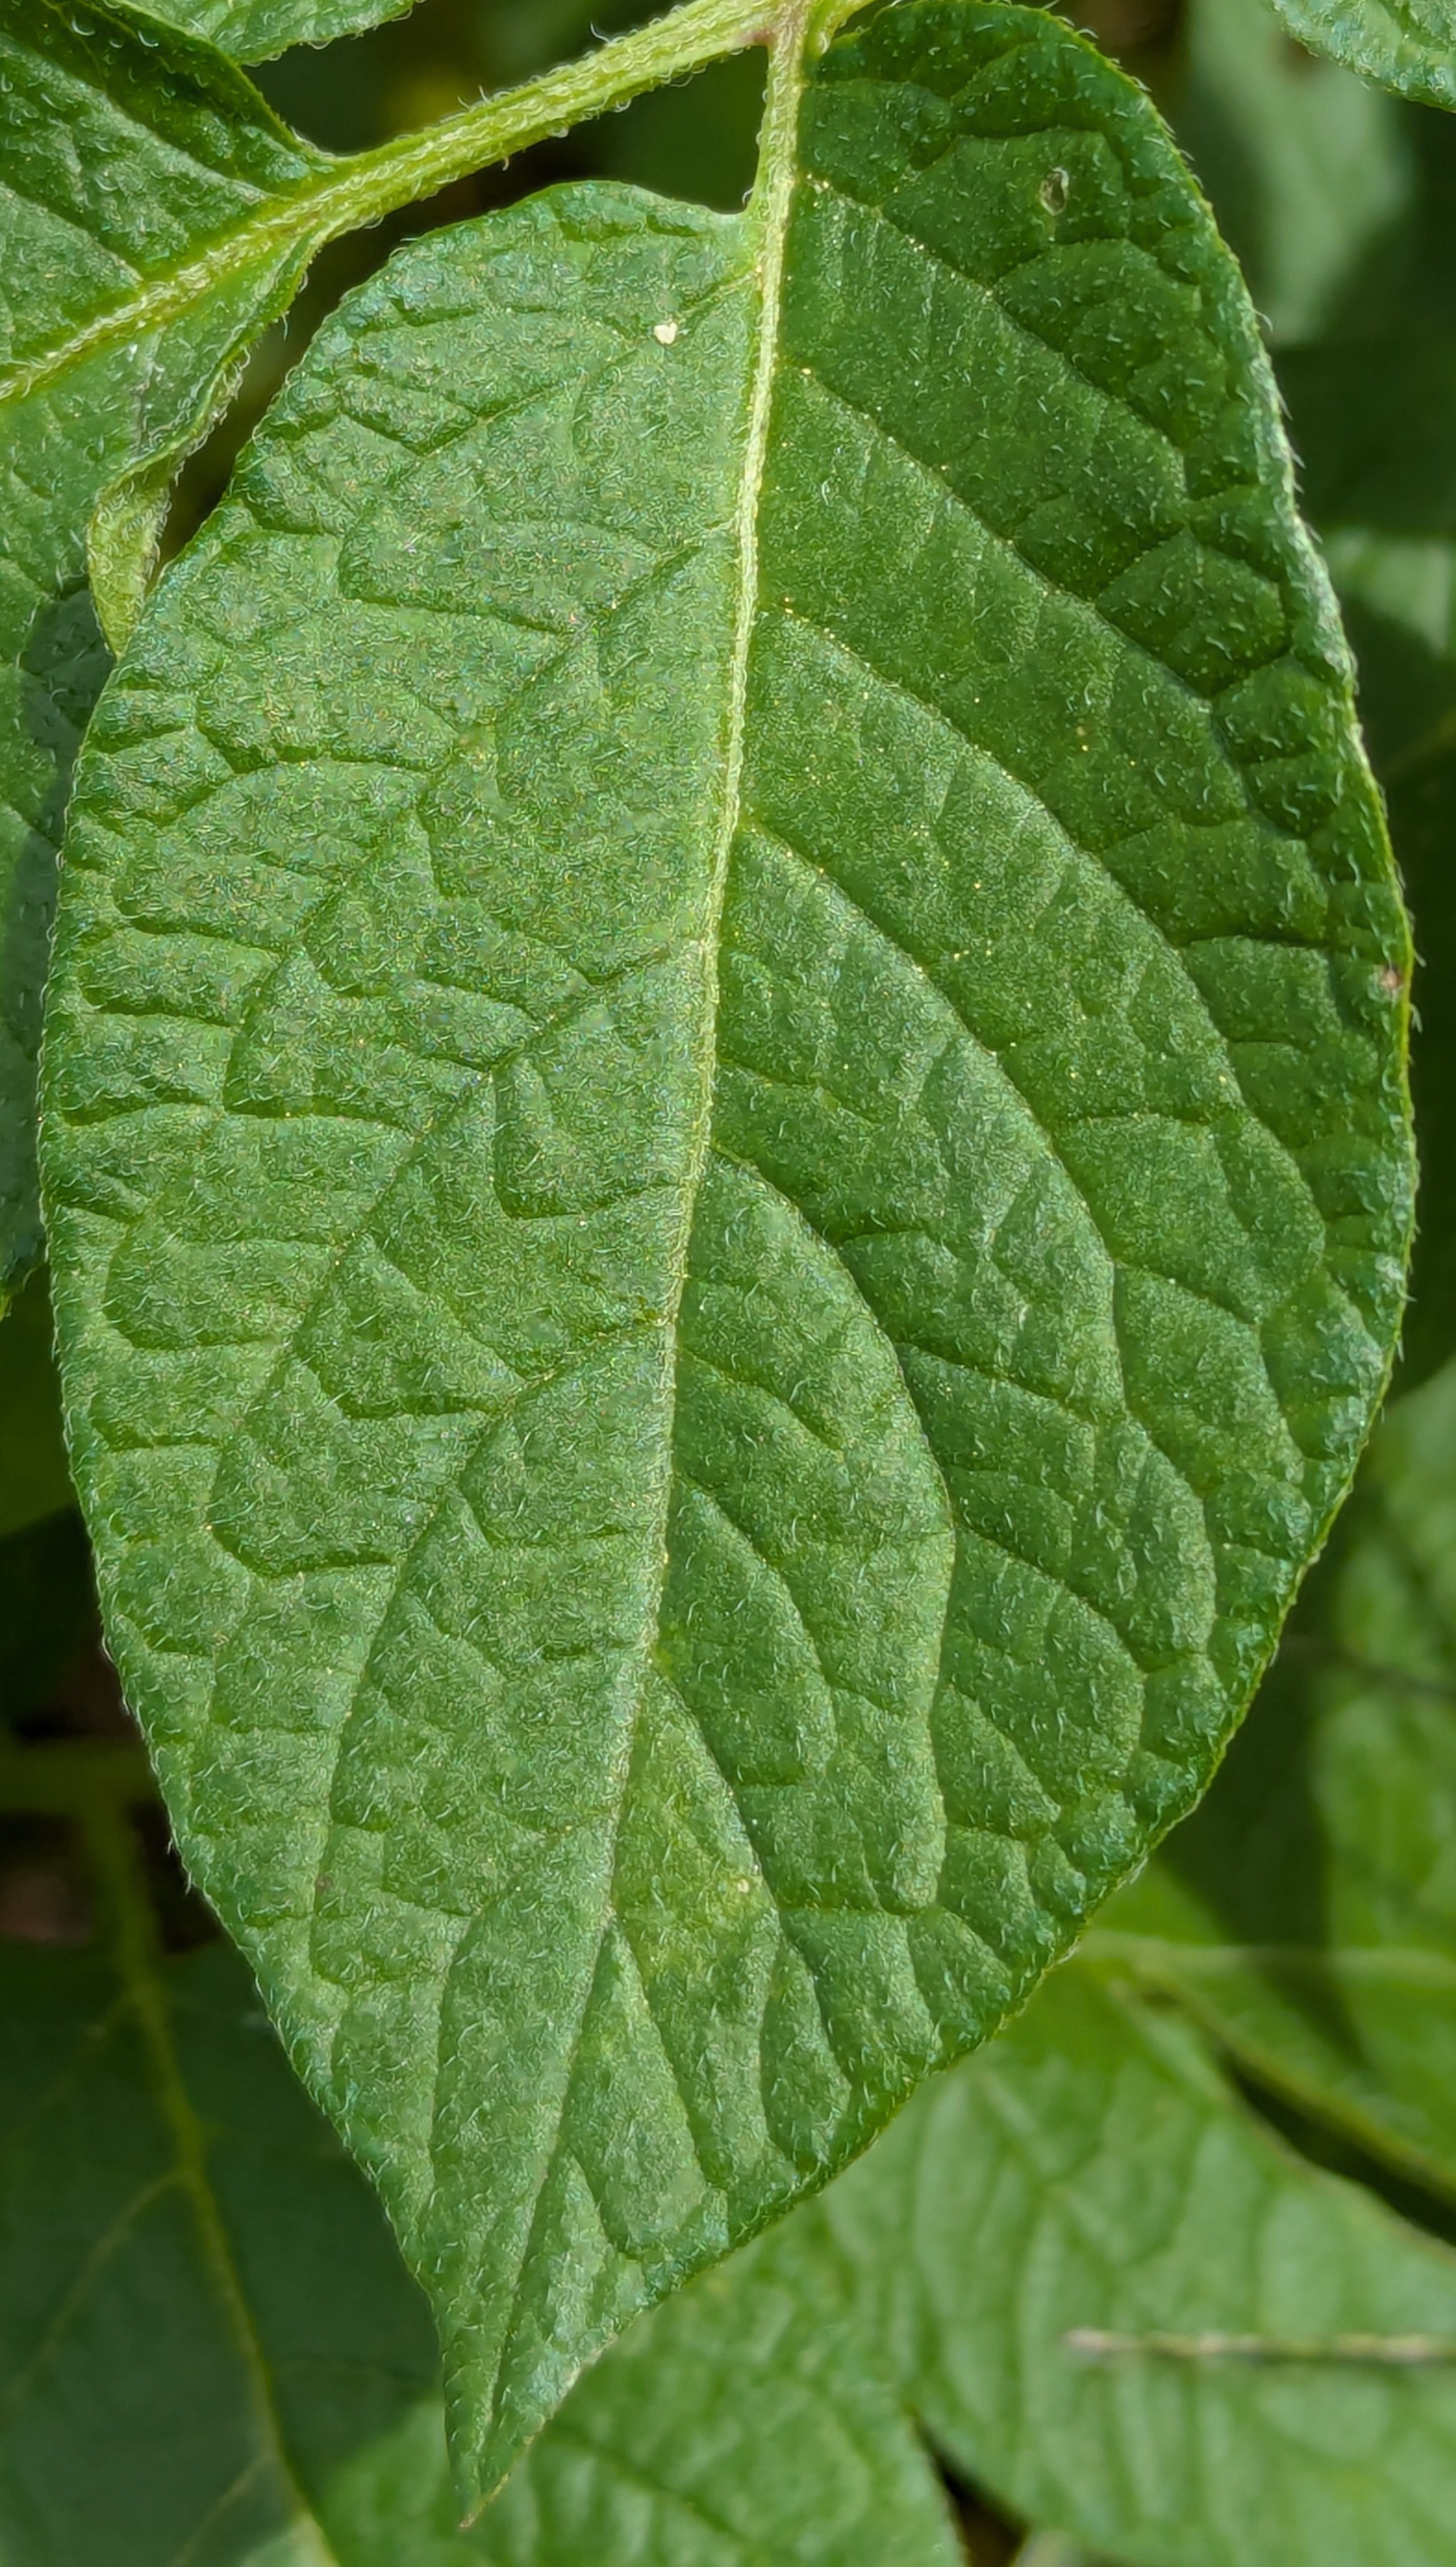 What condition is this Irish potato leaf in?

healthy
